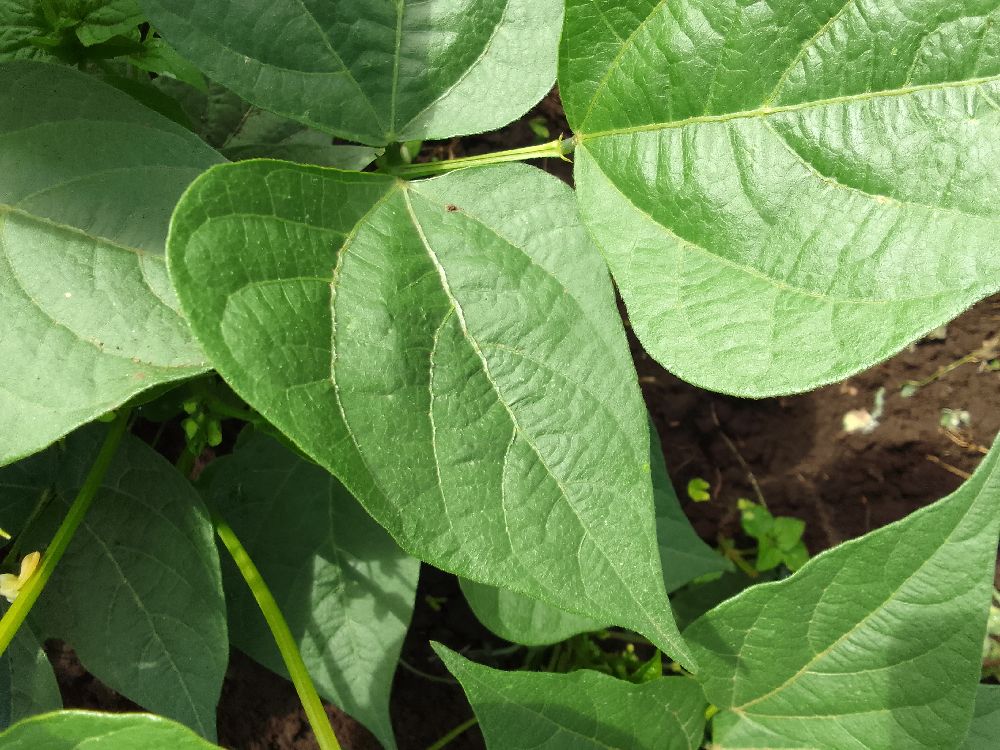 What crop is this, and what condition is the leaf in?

common bean, healthy
